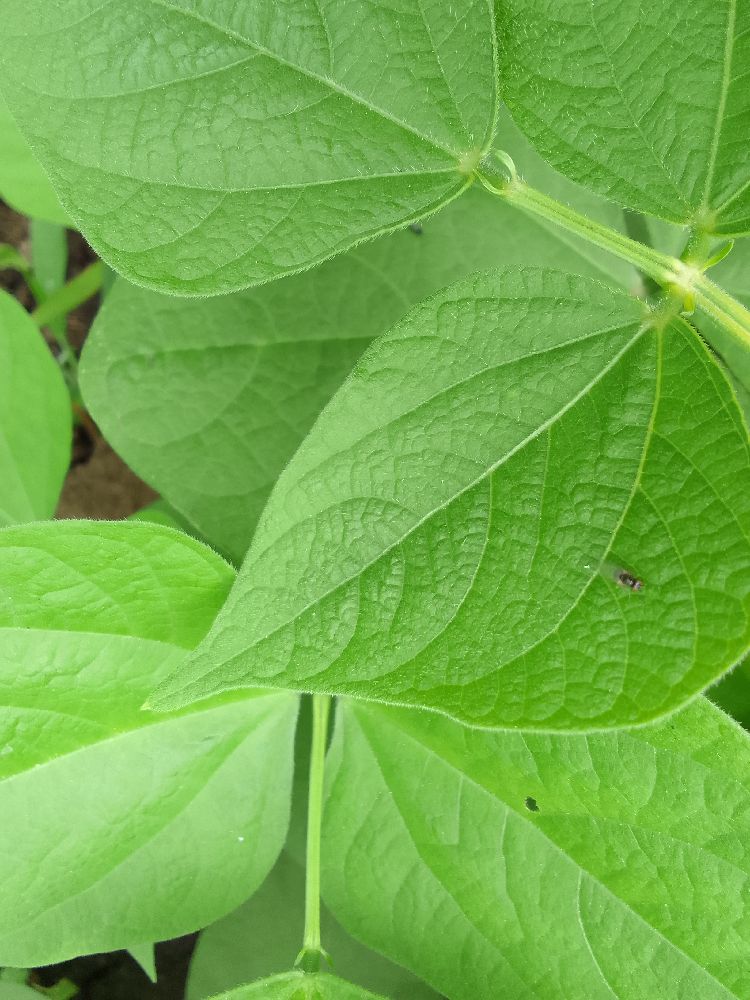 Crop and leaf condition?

common bean, healthy
